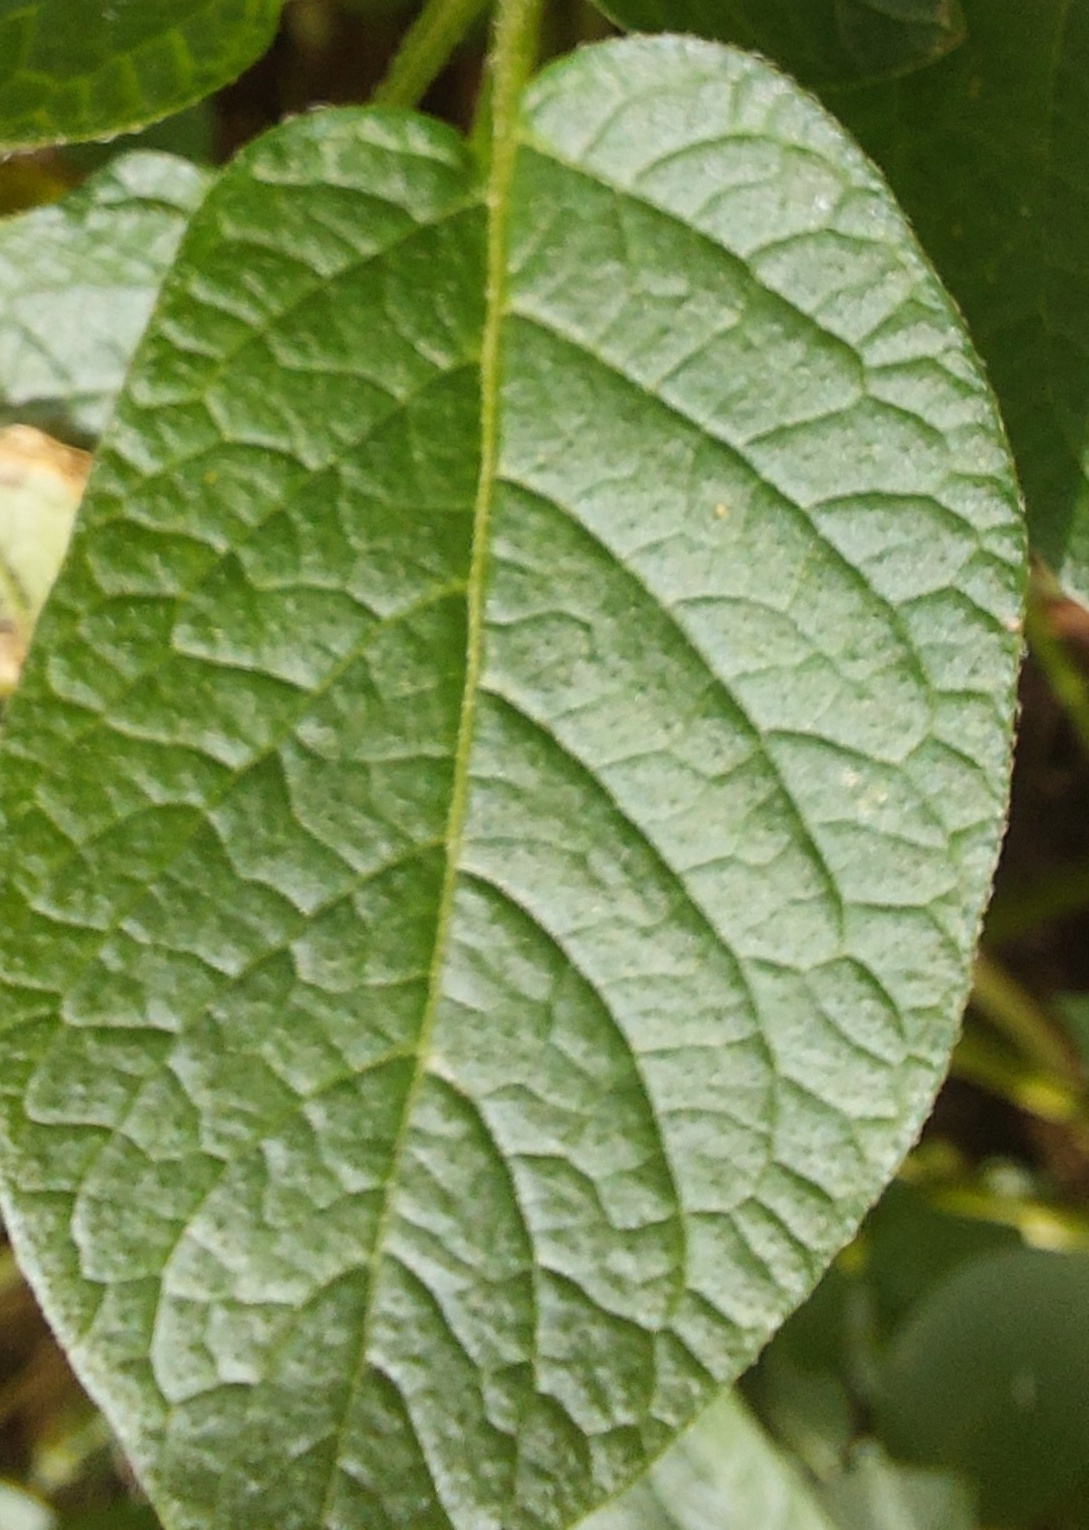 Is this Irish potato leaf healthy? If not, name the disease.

healthy
